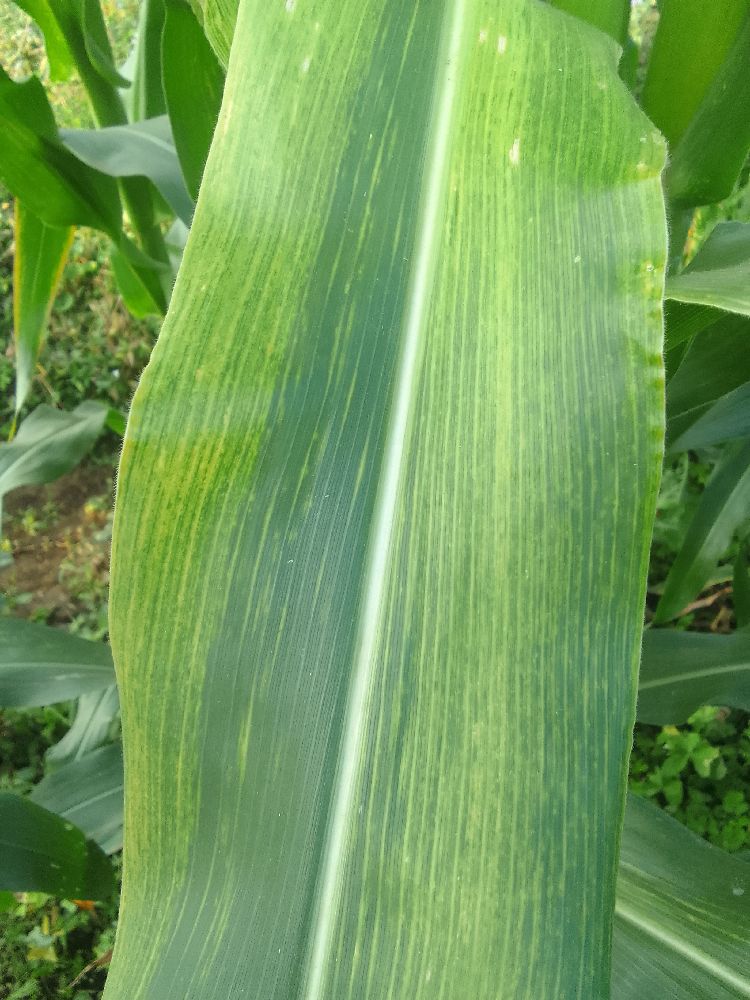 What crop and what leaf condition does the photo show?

maize, maize lethal necrosis
